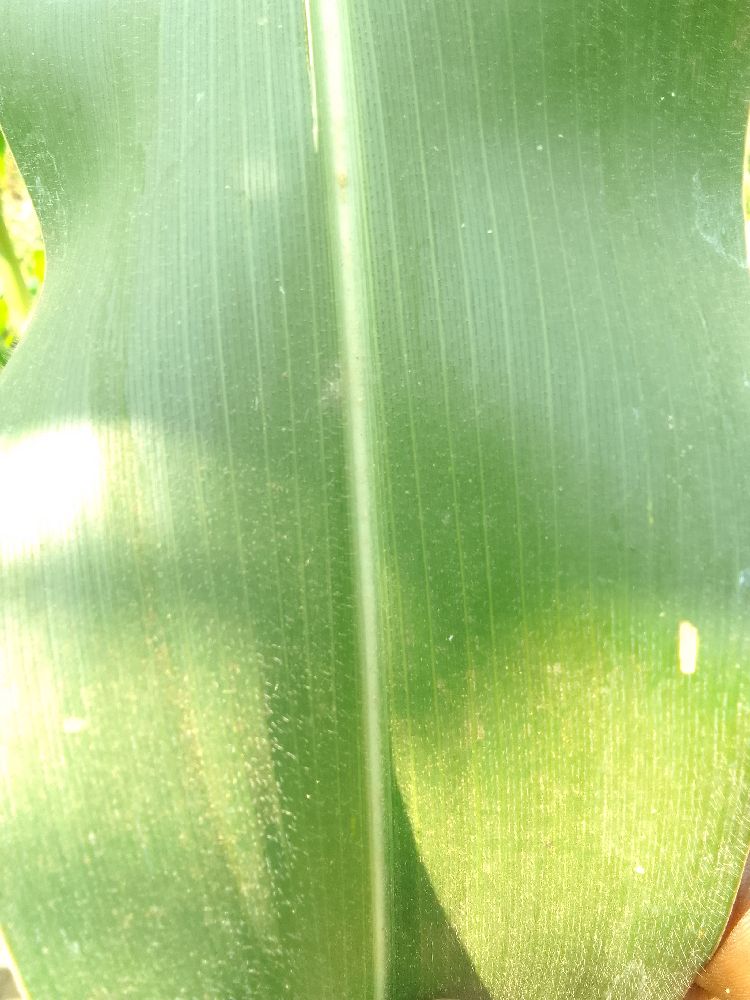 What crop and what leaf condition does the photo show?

maize, healthy
